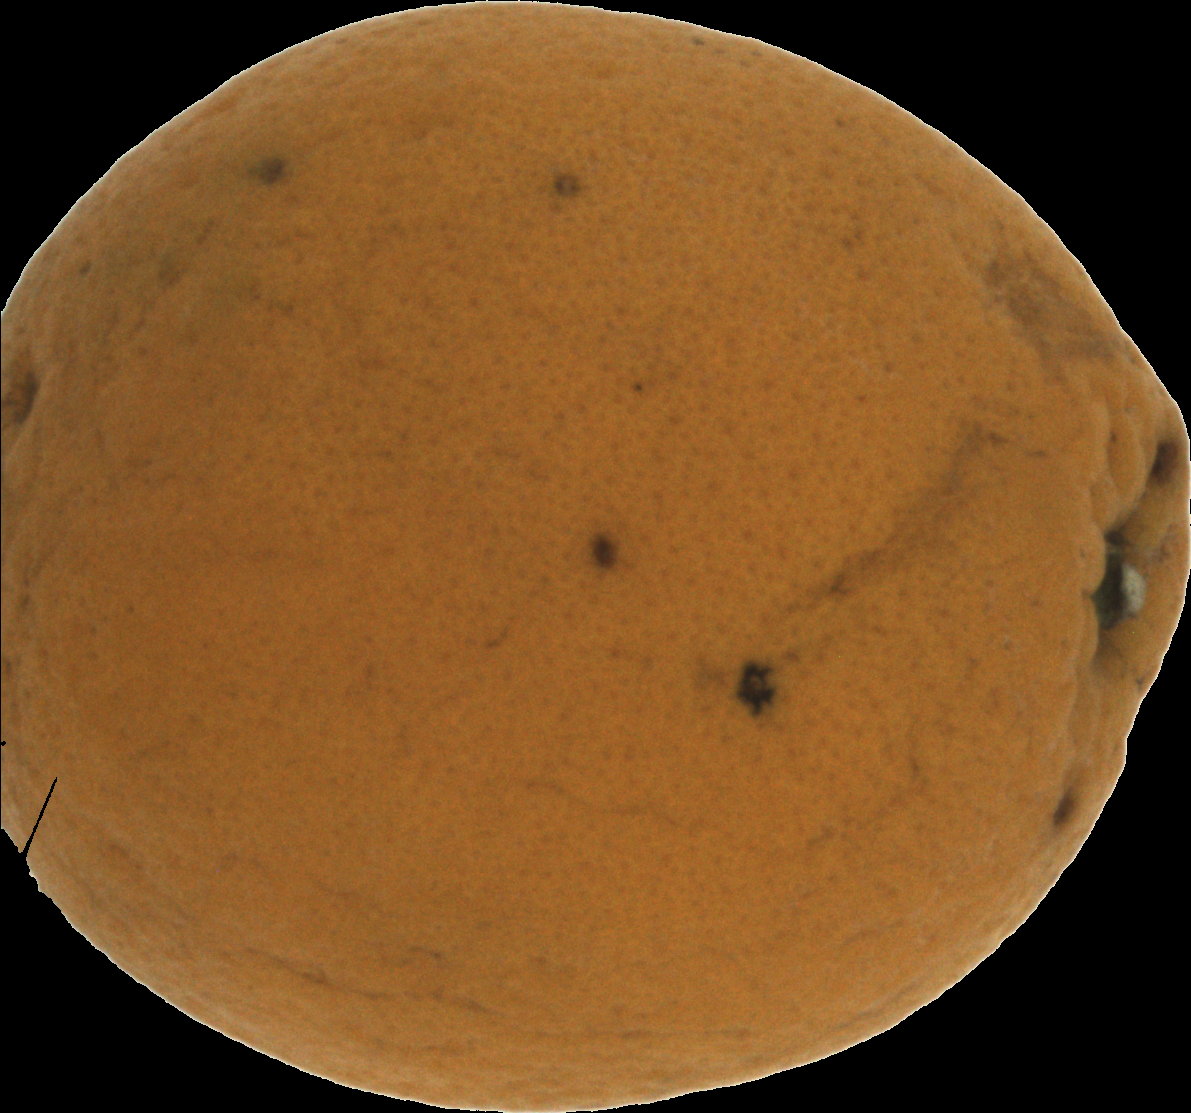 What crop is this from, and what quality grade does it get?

orange, bad
